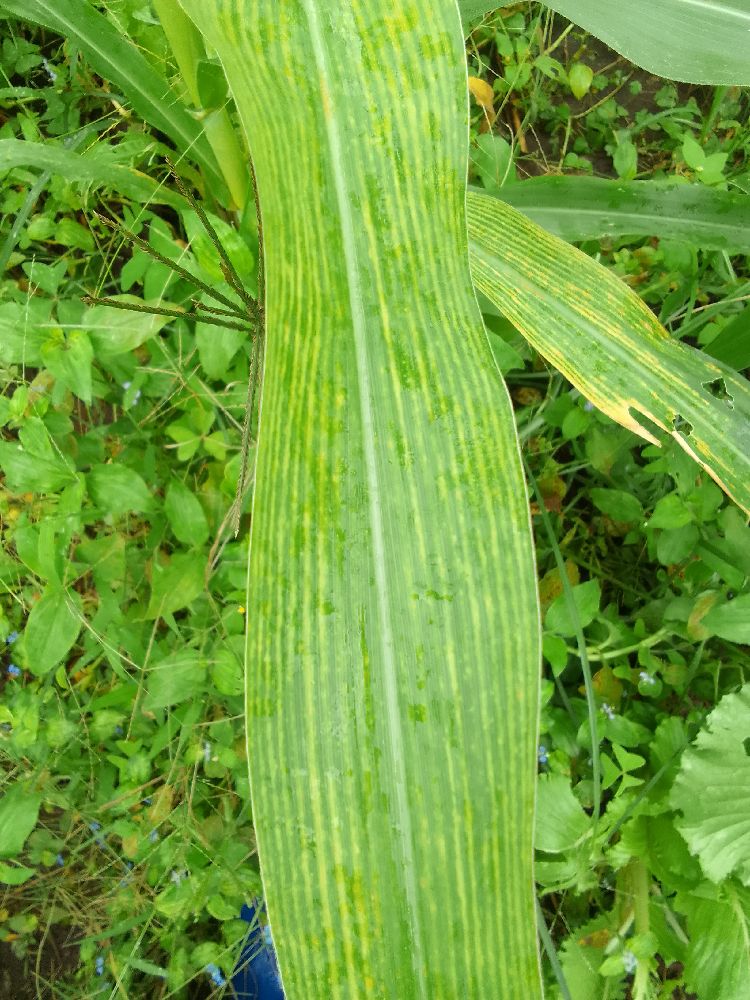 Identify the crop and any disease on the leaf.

maize, maize lethal necrosis
